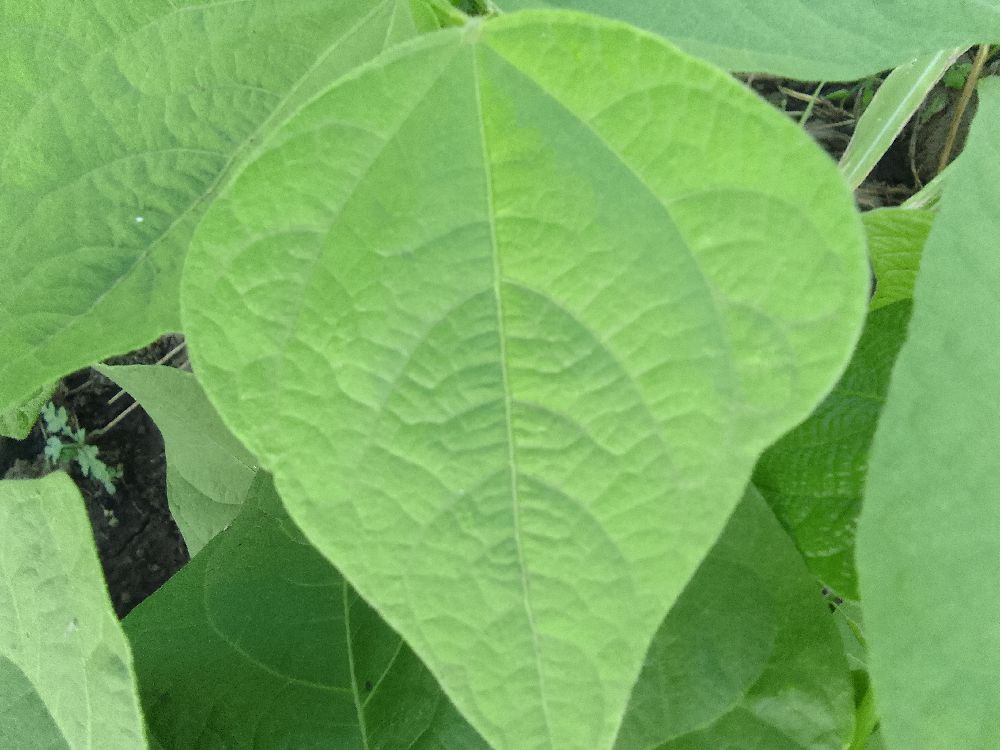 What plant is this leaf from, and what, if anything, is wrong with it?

common bean, healthy
